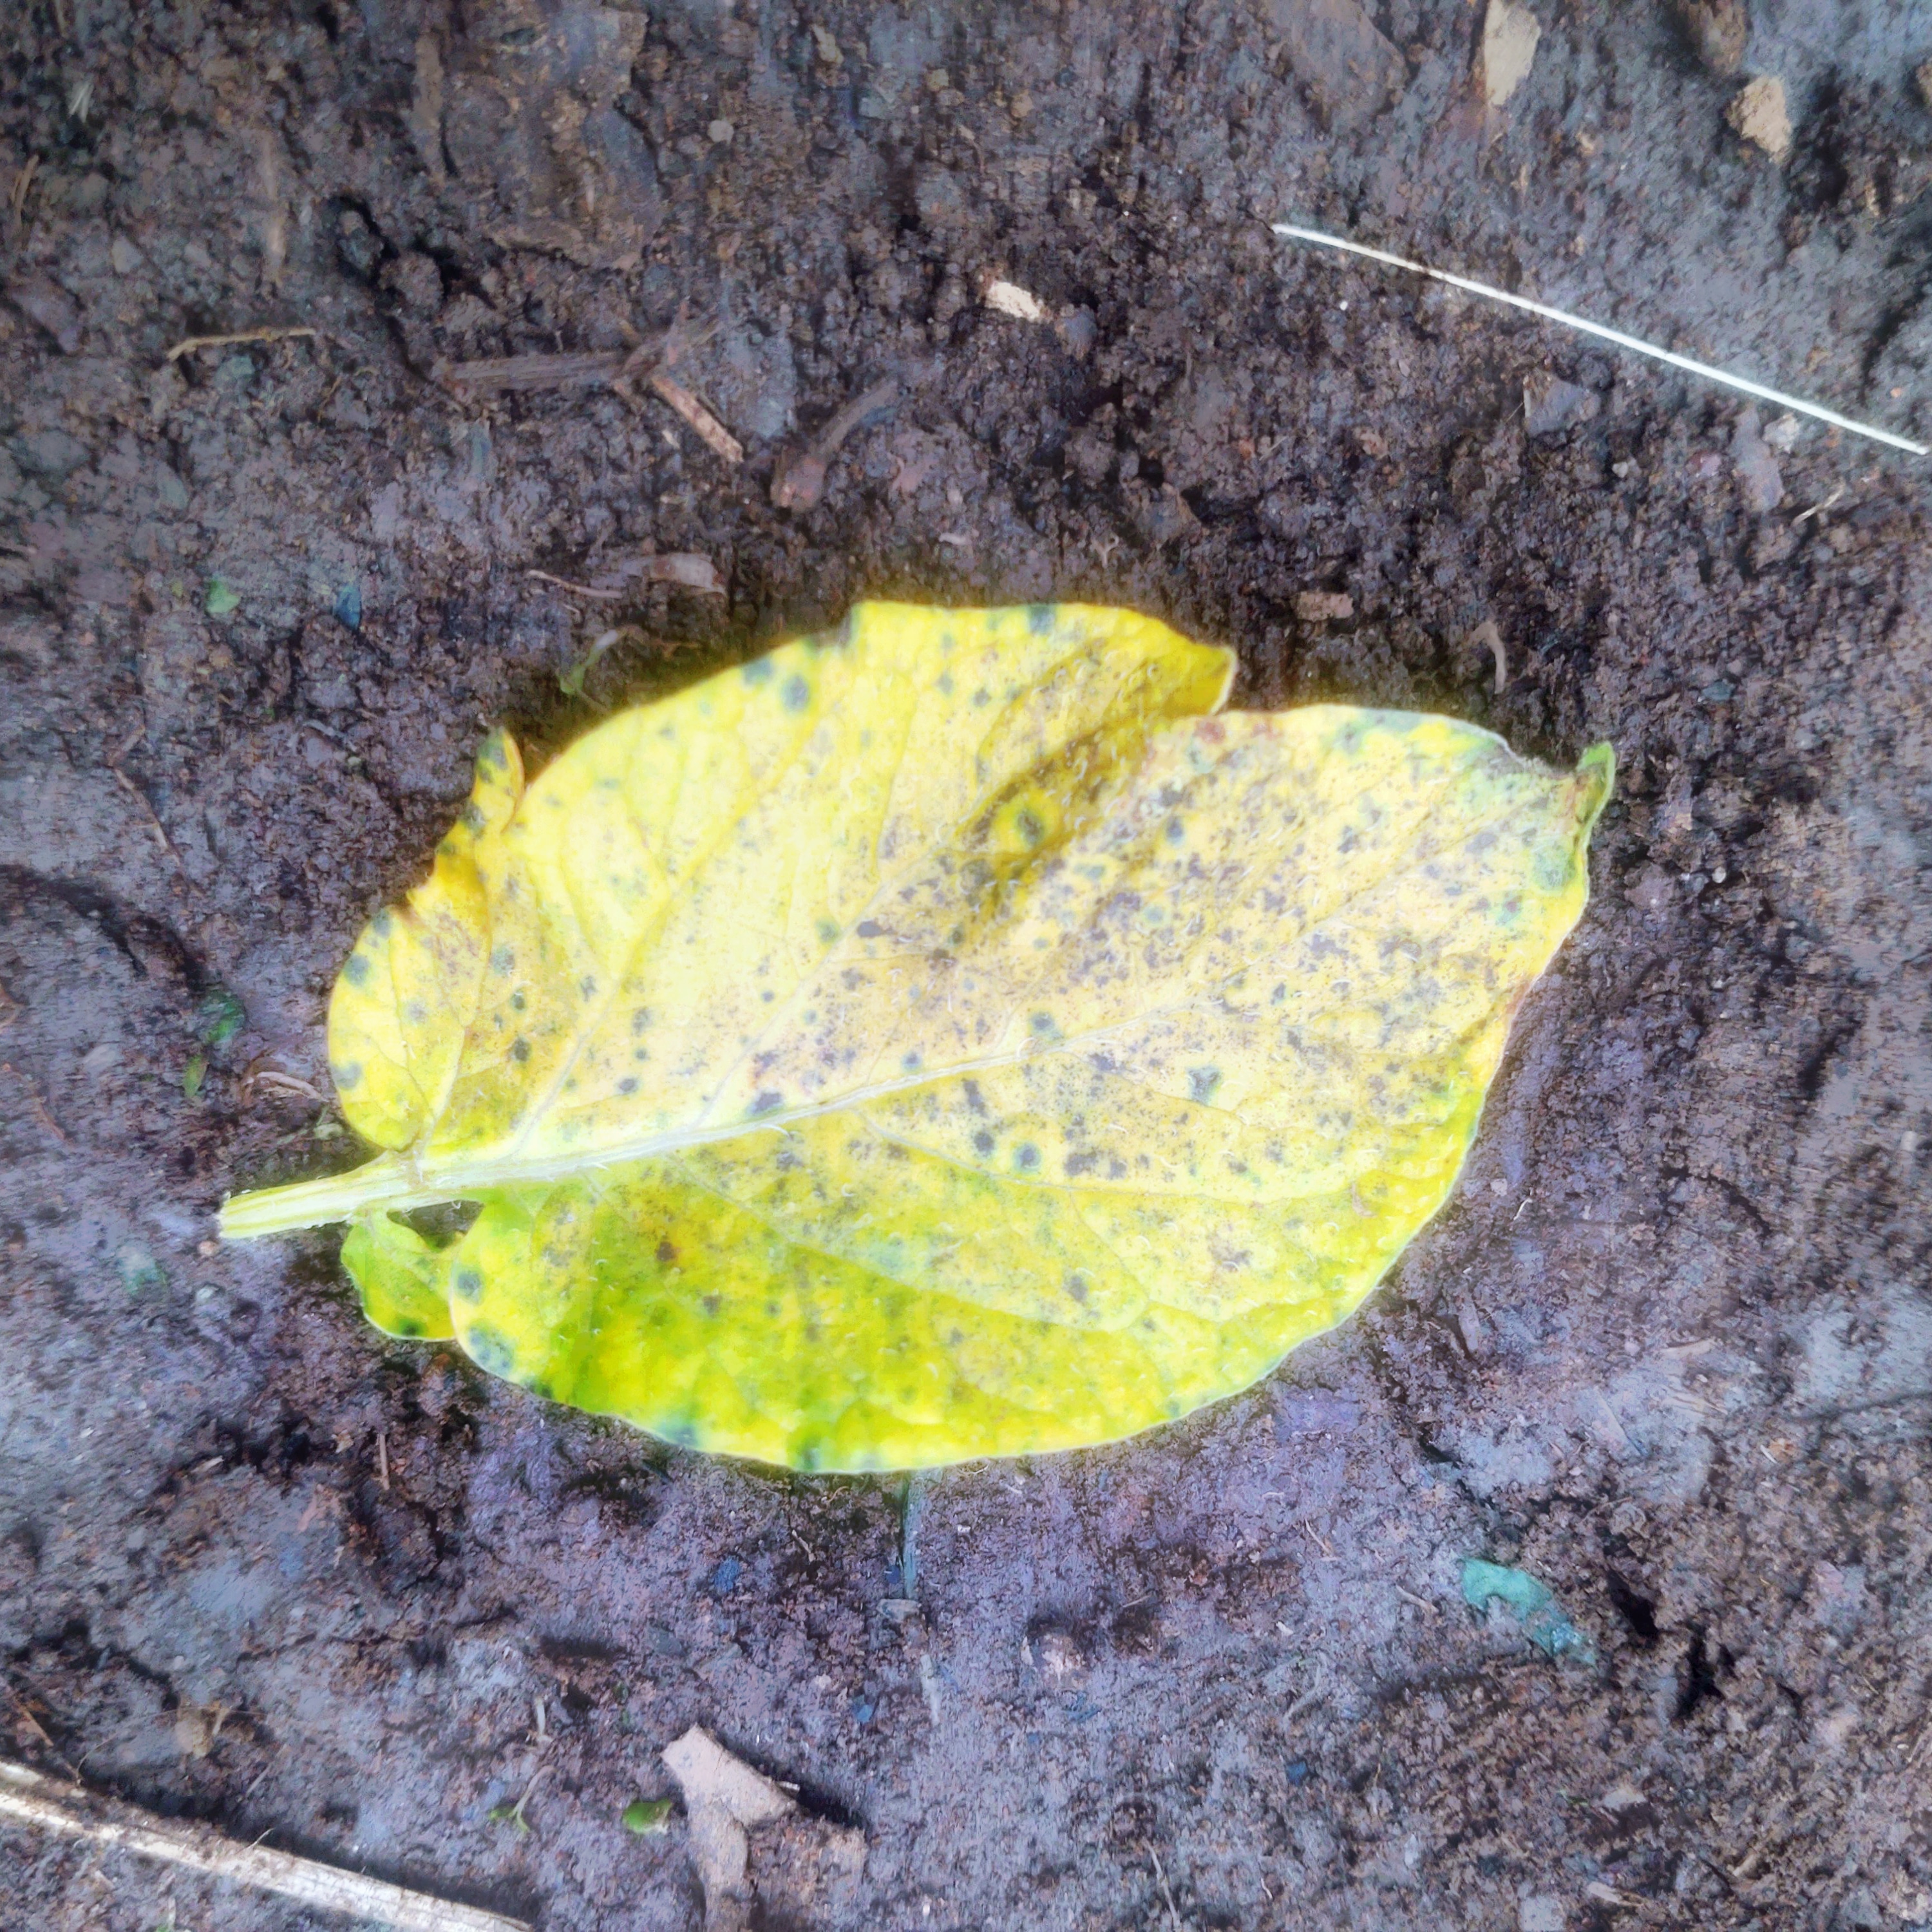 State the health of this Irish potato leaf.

late blight
